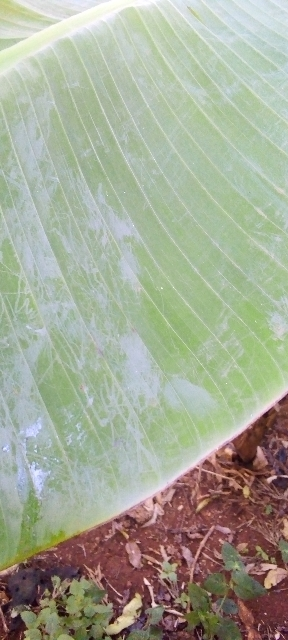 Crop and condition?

banana, healthy
